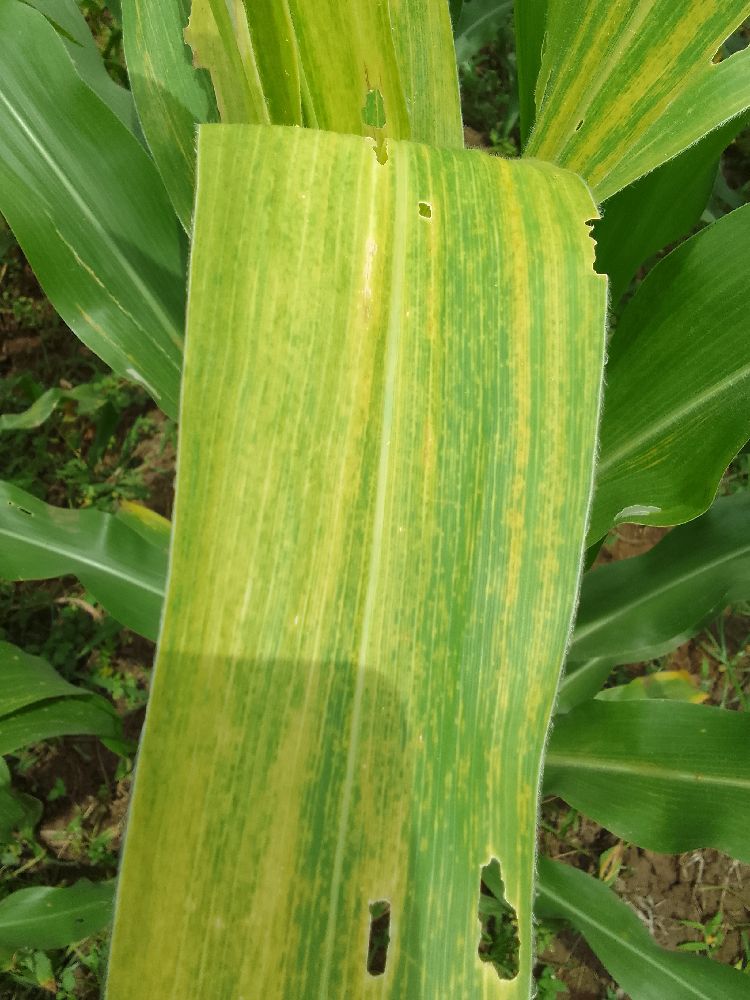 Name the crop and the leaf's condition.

maize, maize lethal necrosis
